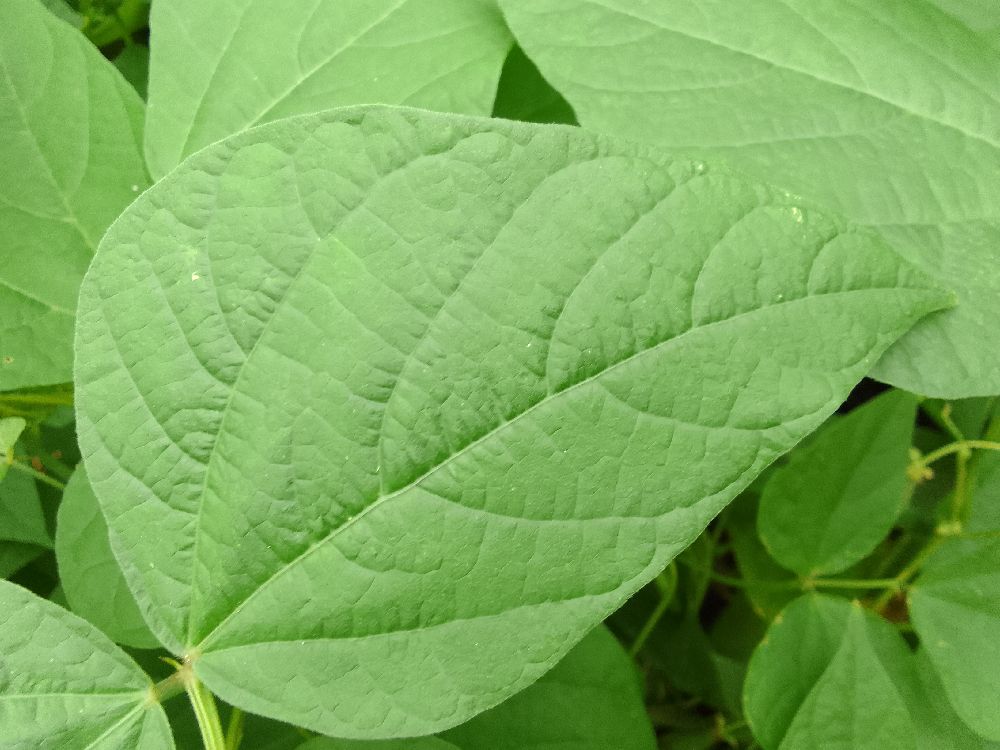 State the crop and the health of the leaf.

common bean, healthy
